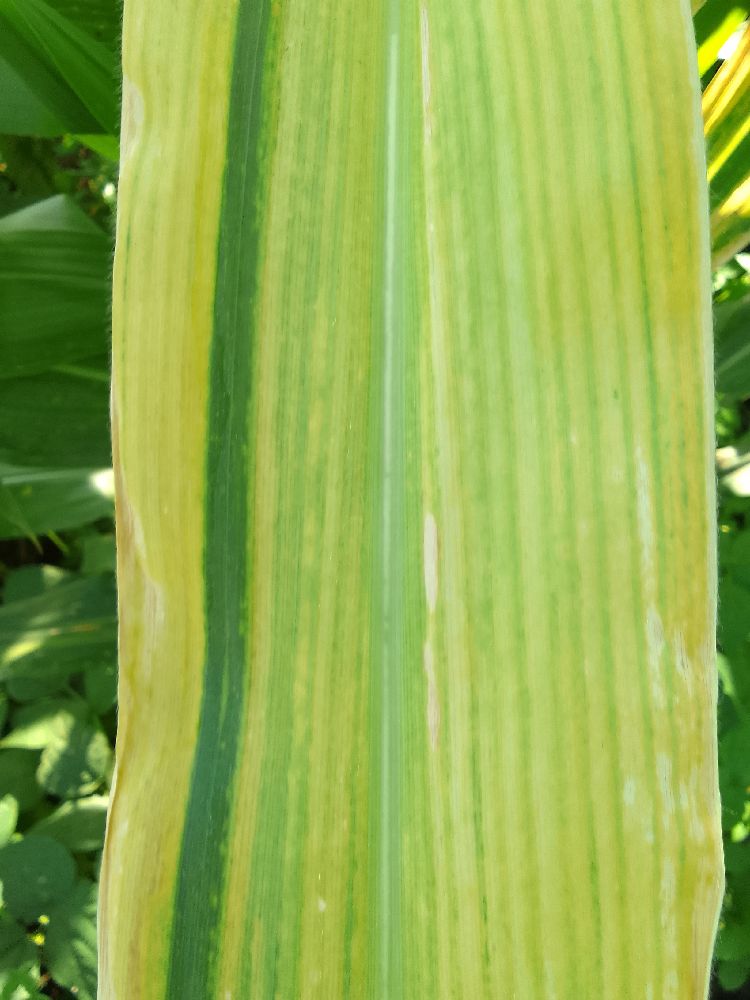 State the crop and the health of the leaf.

maize, maize lethal necrosis
